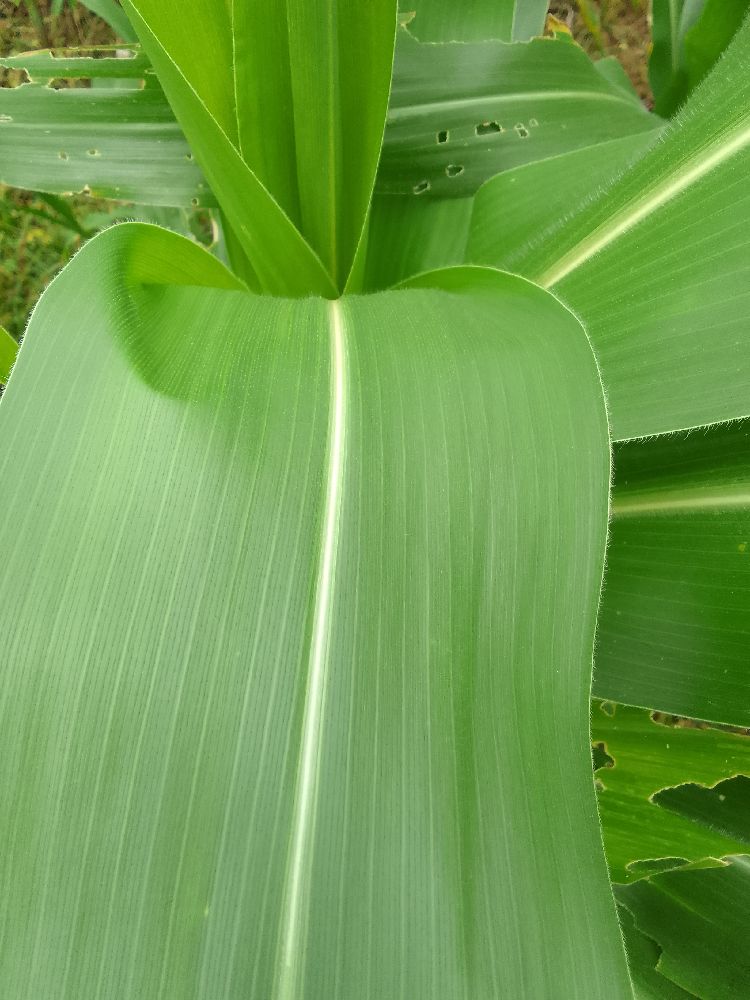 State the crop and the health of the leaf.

maize, healthy
